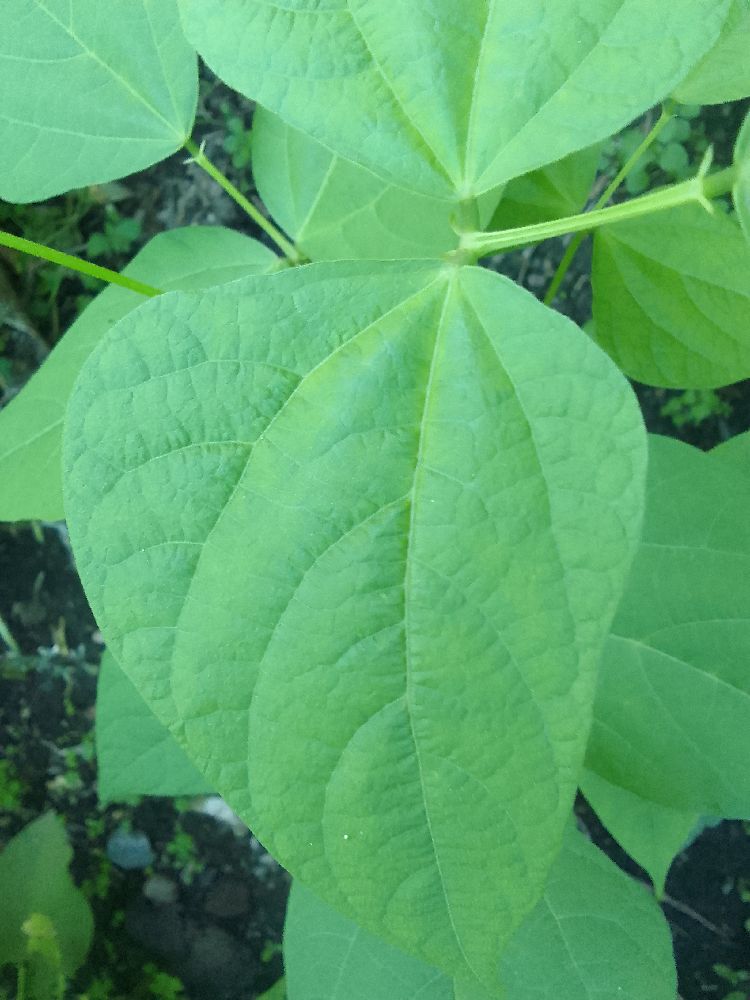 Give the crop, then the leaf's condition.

common bean, healthy
